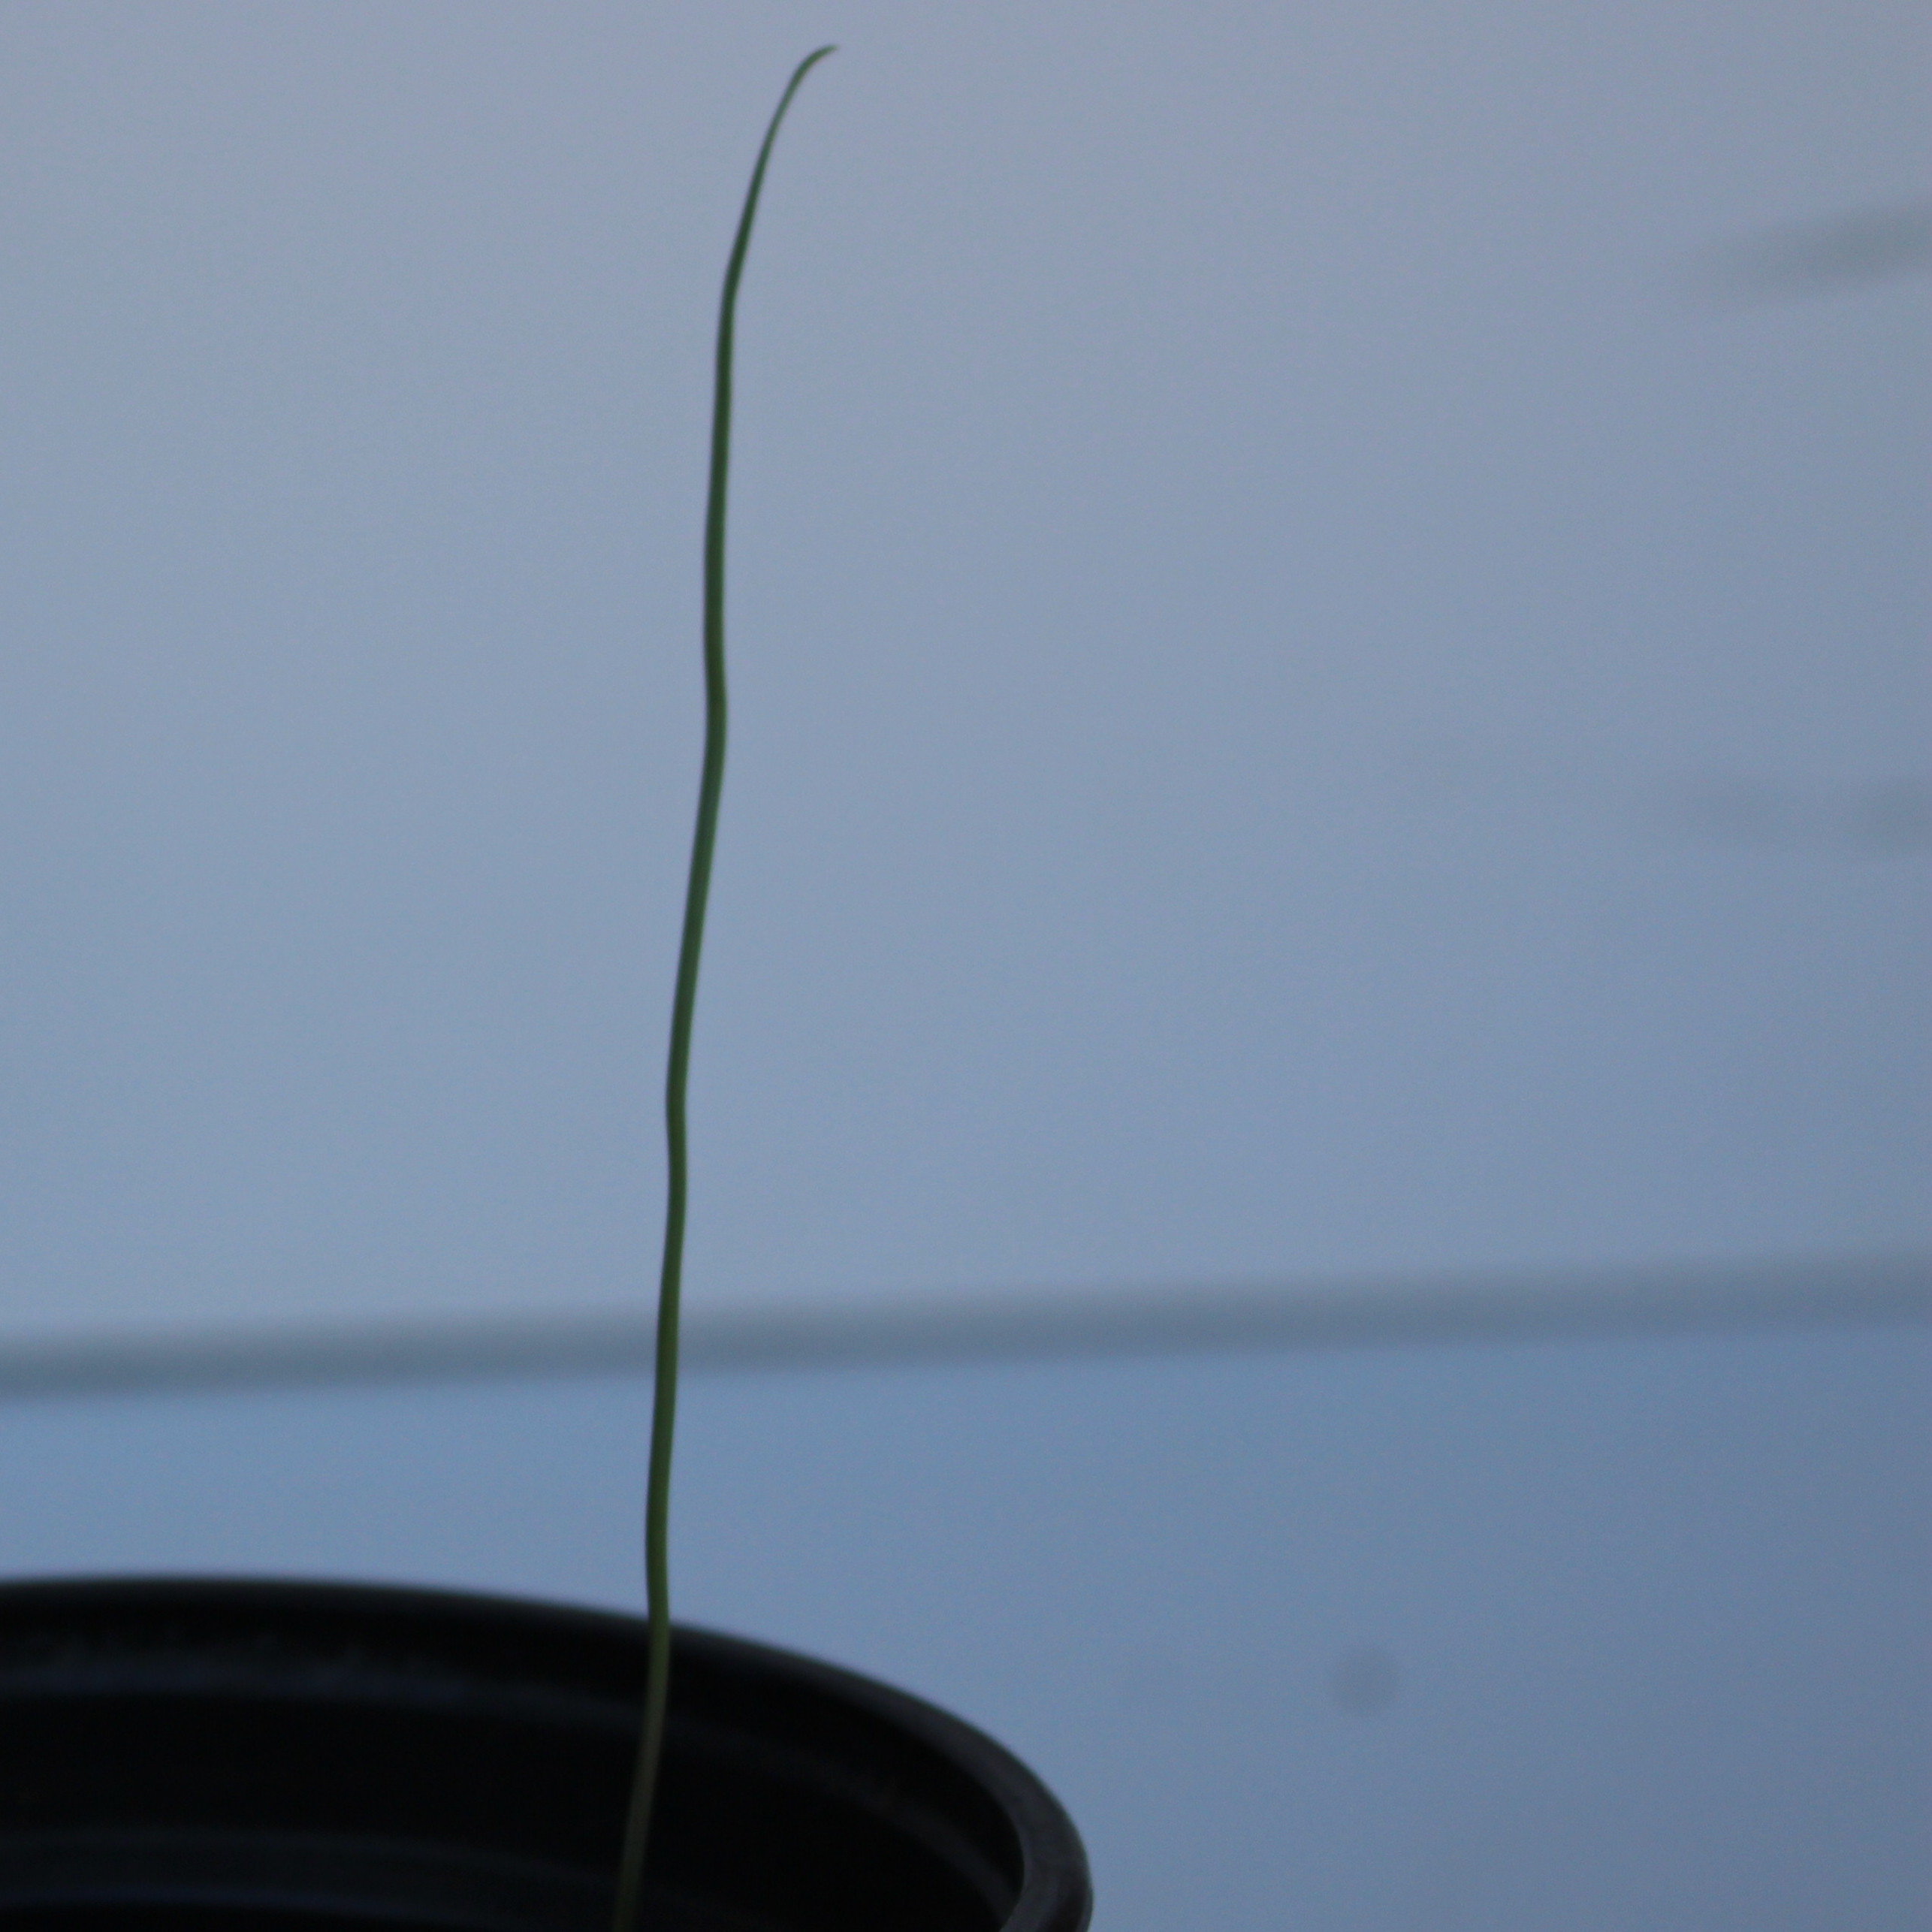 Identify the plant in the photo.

Lolium multiflorum
